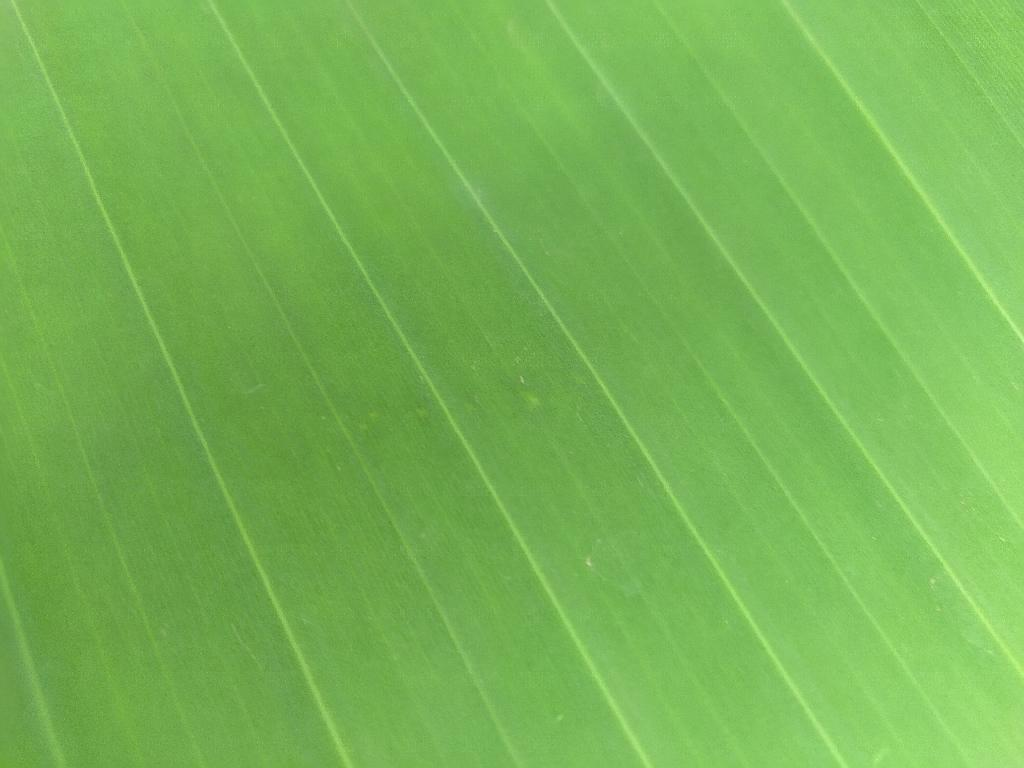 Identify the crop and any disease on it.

banana, healthy
